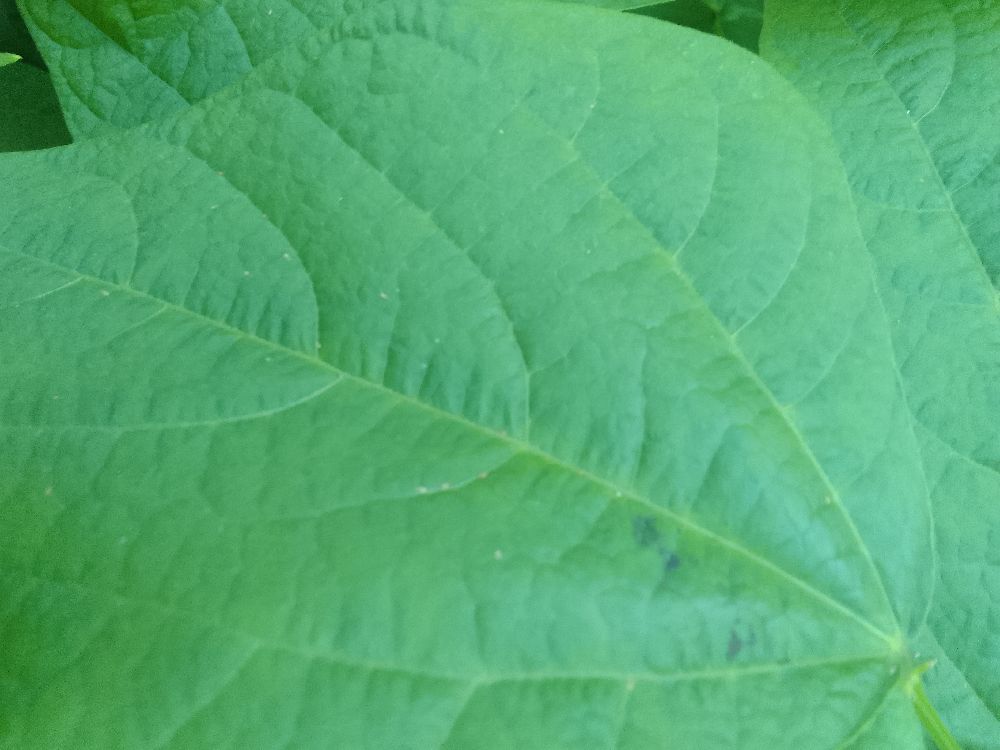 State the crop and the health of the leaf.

common bean, healthy
